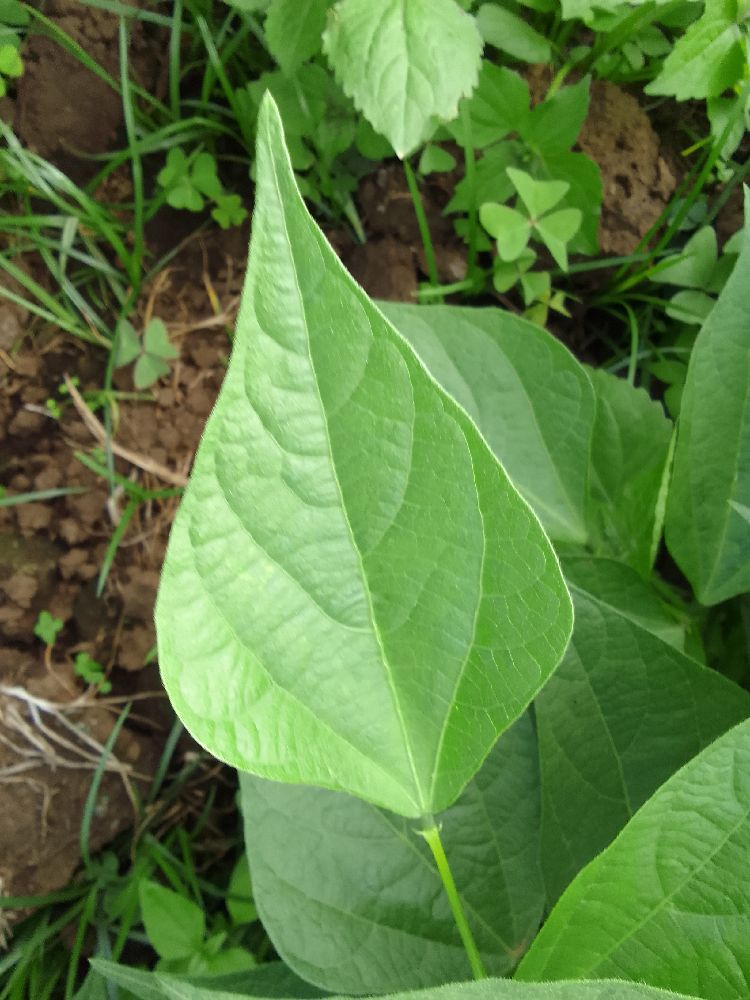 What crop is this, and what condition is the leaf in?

common bean, healthy
